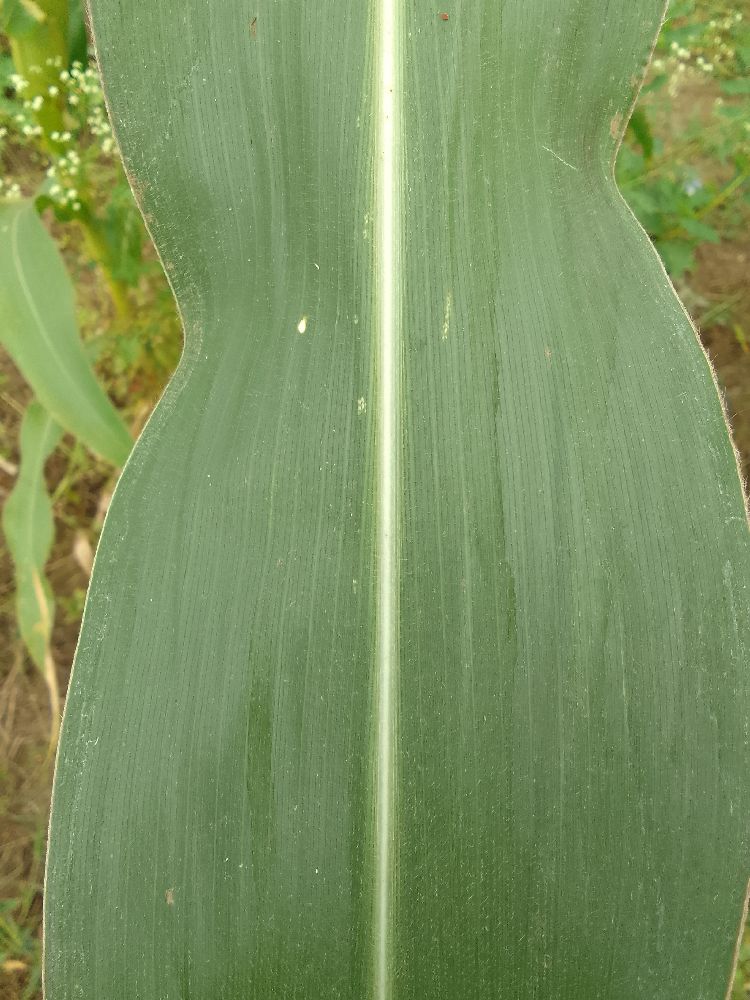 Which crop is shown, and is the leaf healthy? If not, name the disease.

maize, healthy
